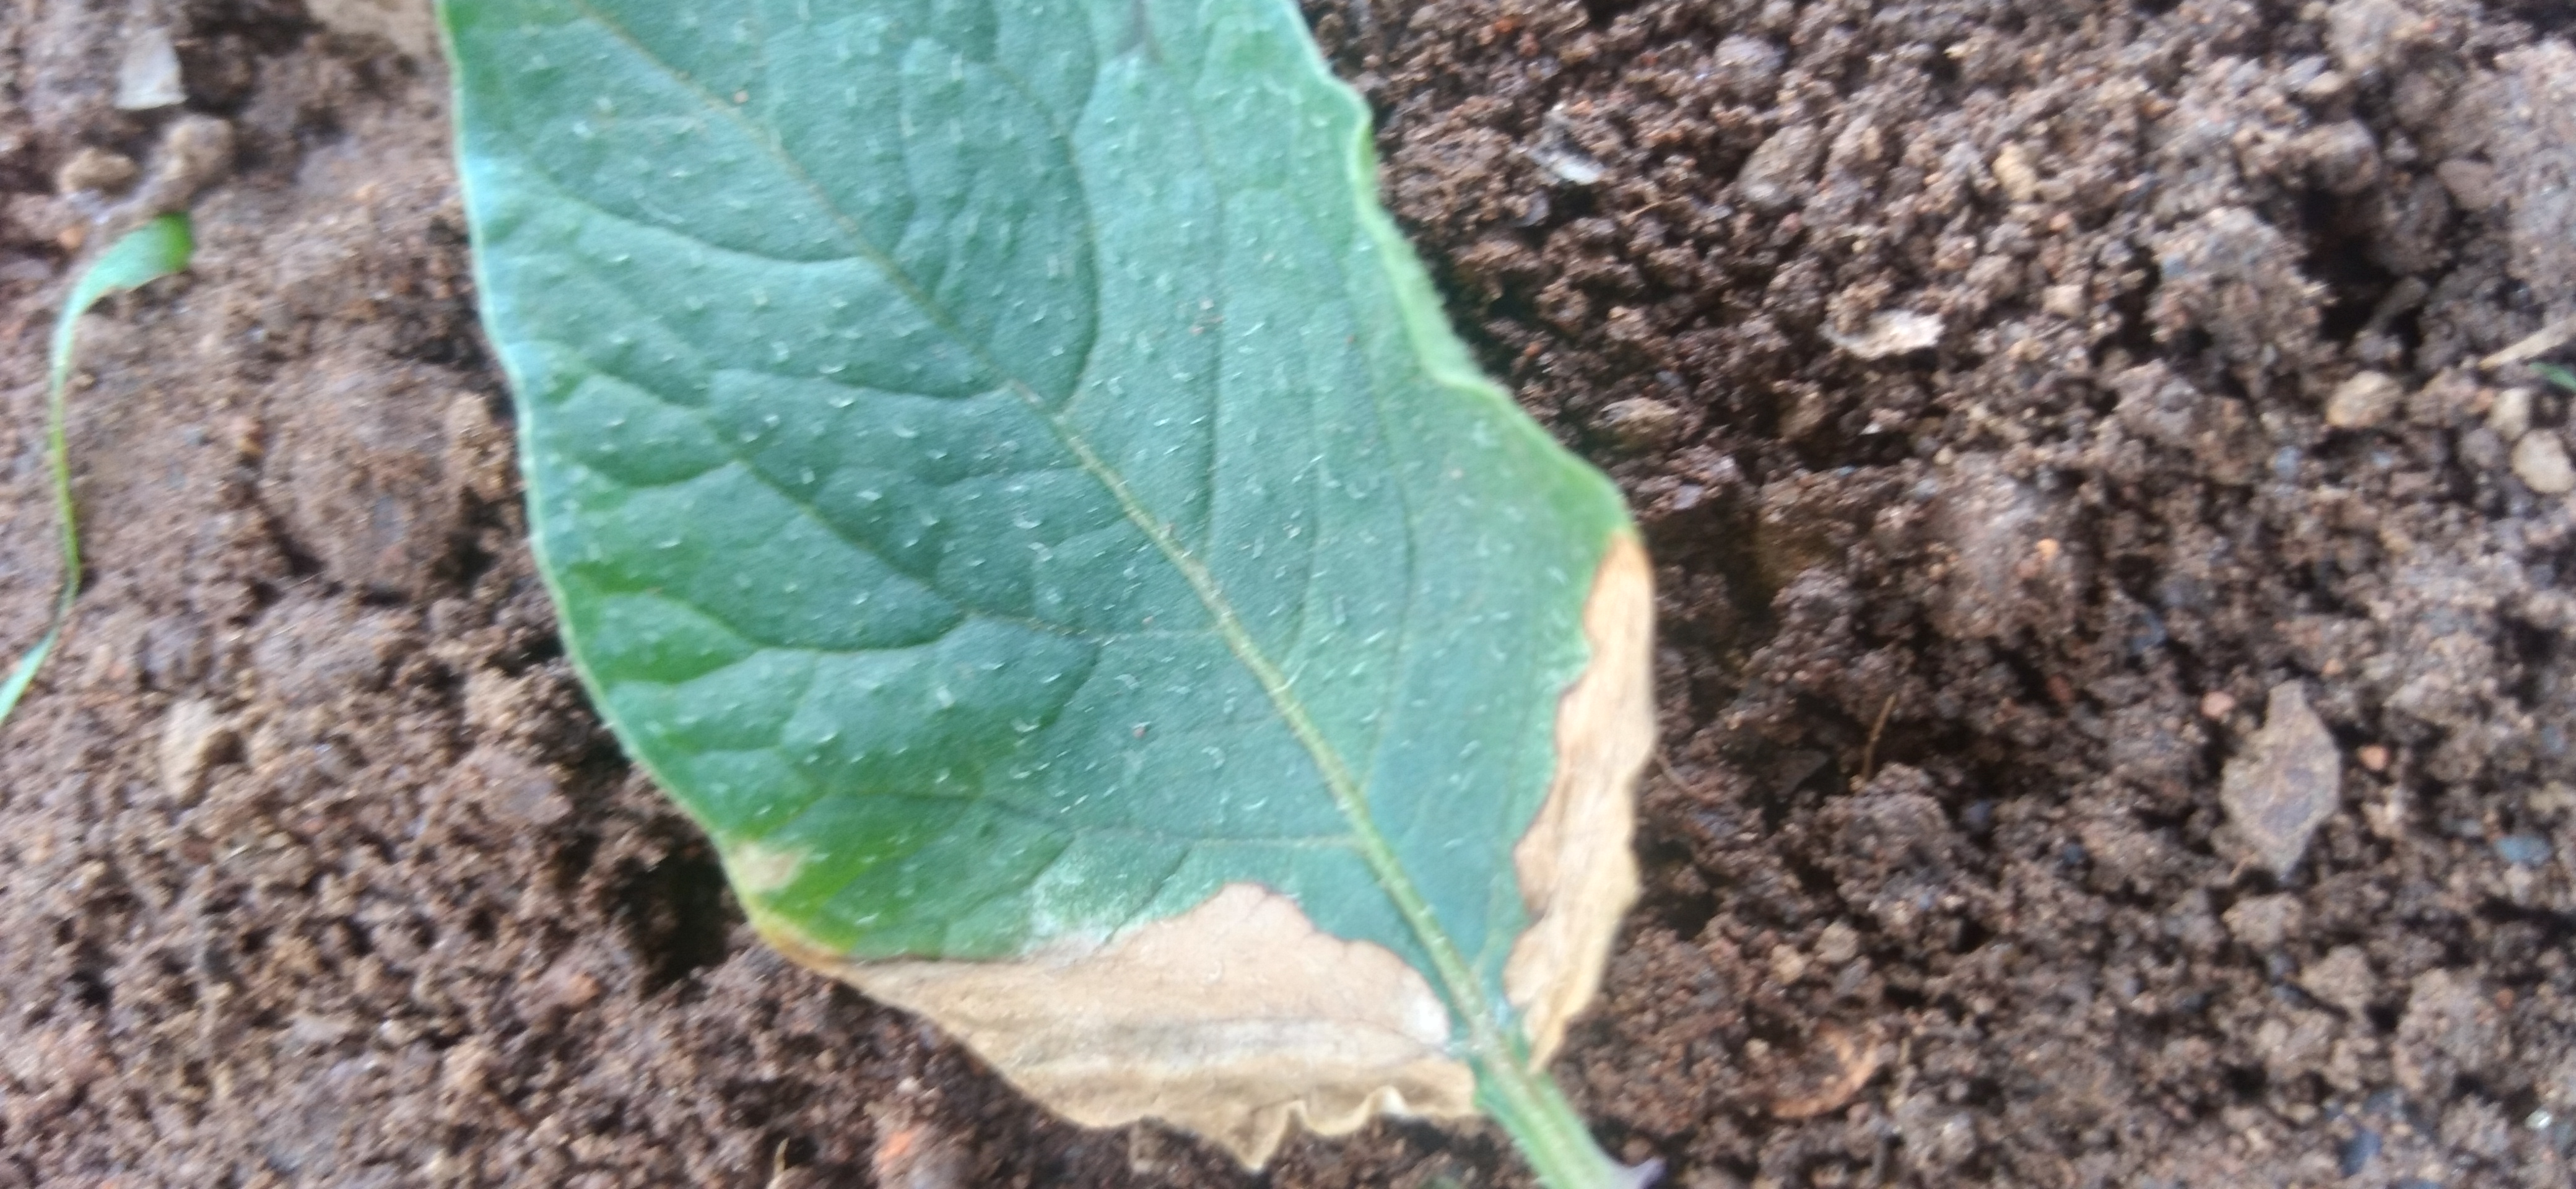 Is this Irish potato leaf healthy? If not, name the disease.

early blight
